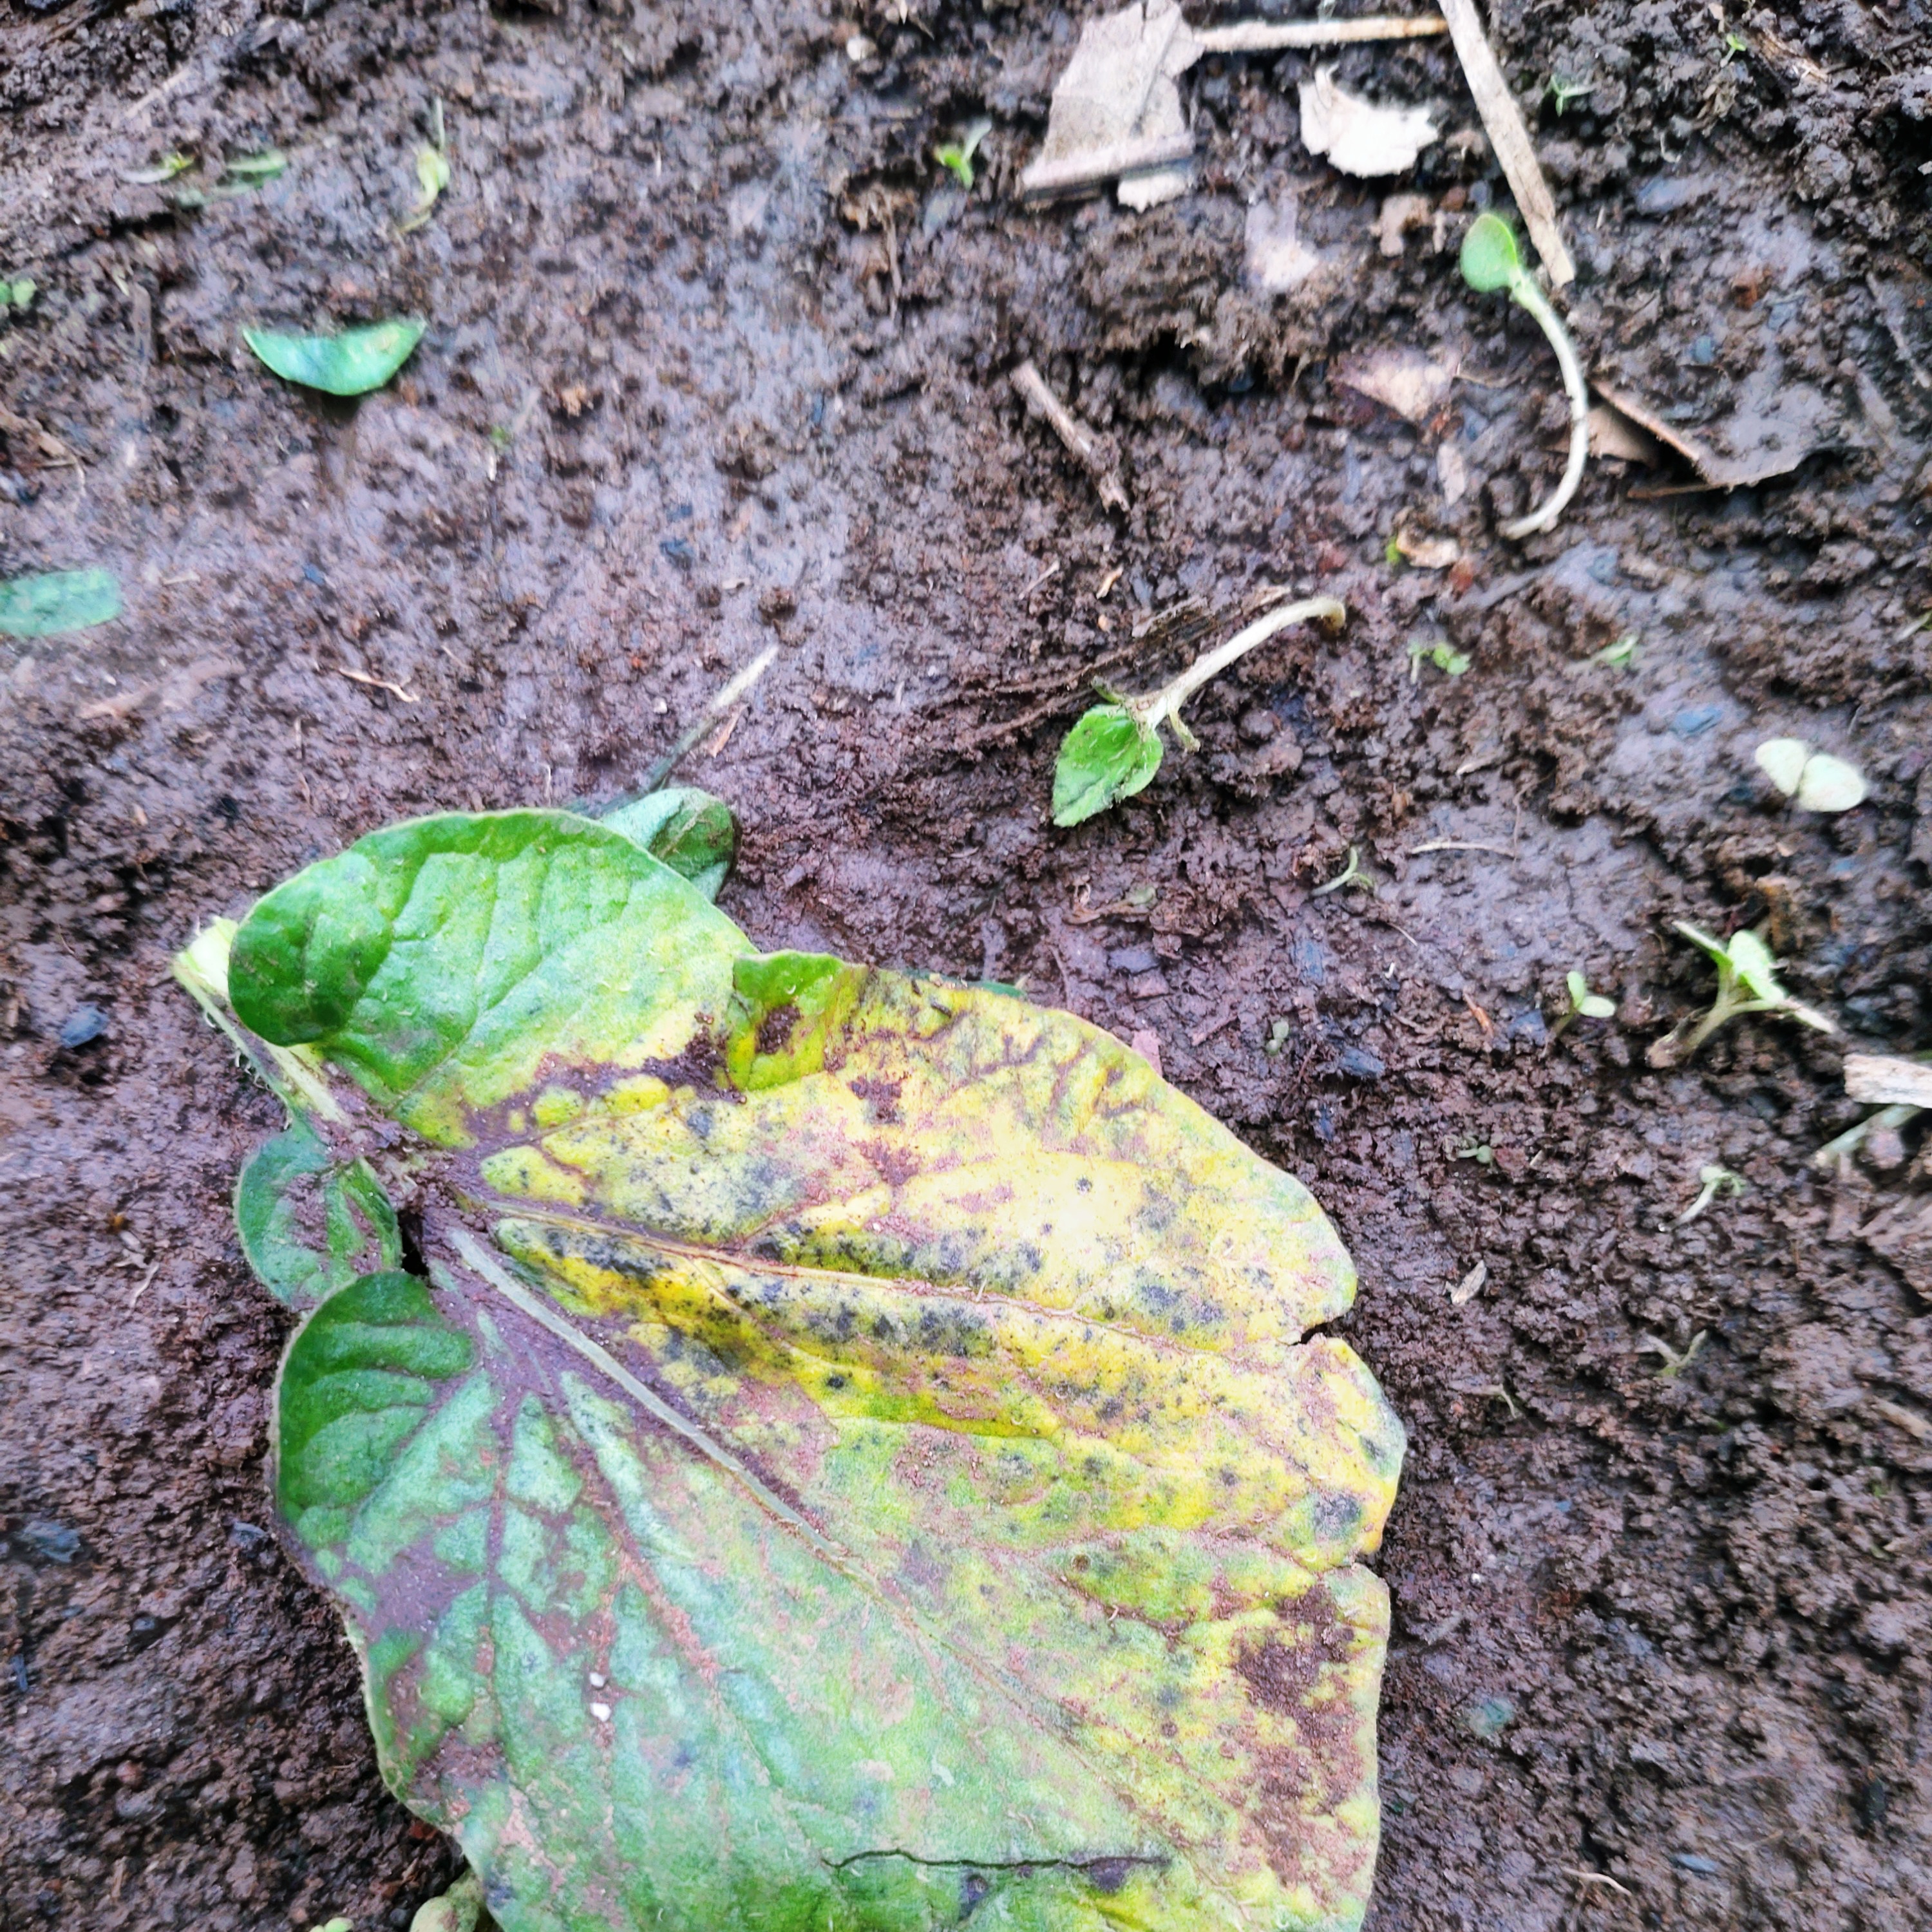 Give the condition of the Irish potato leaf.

late blight
